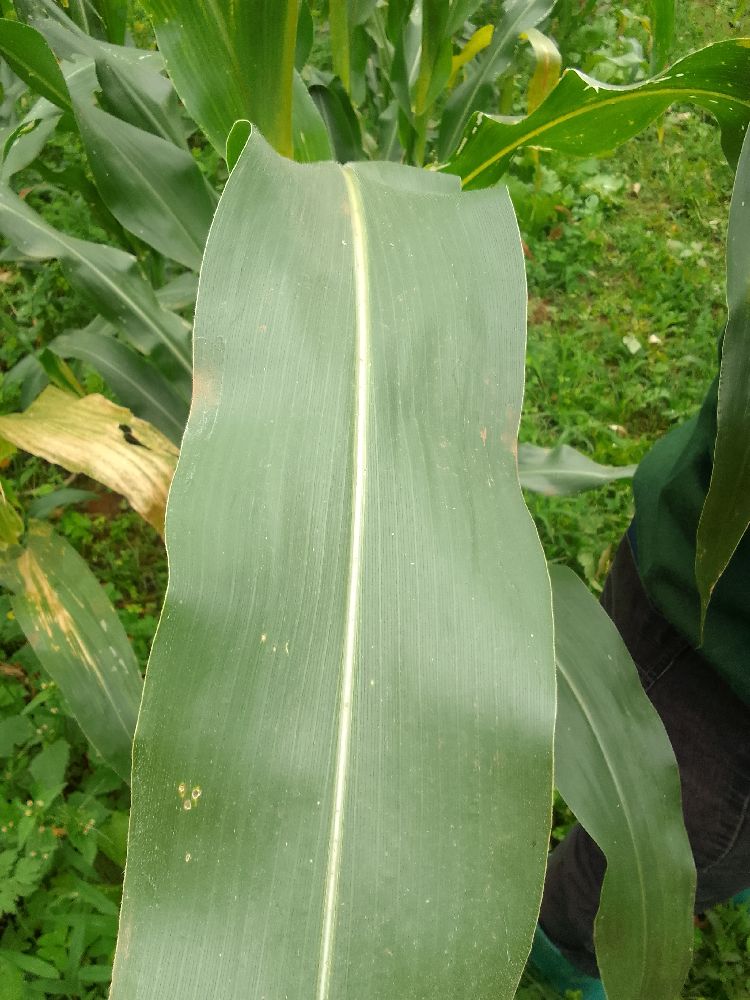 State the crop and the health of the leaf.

maize, healthy
